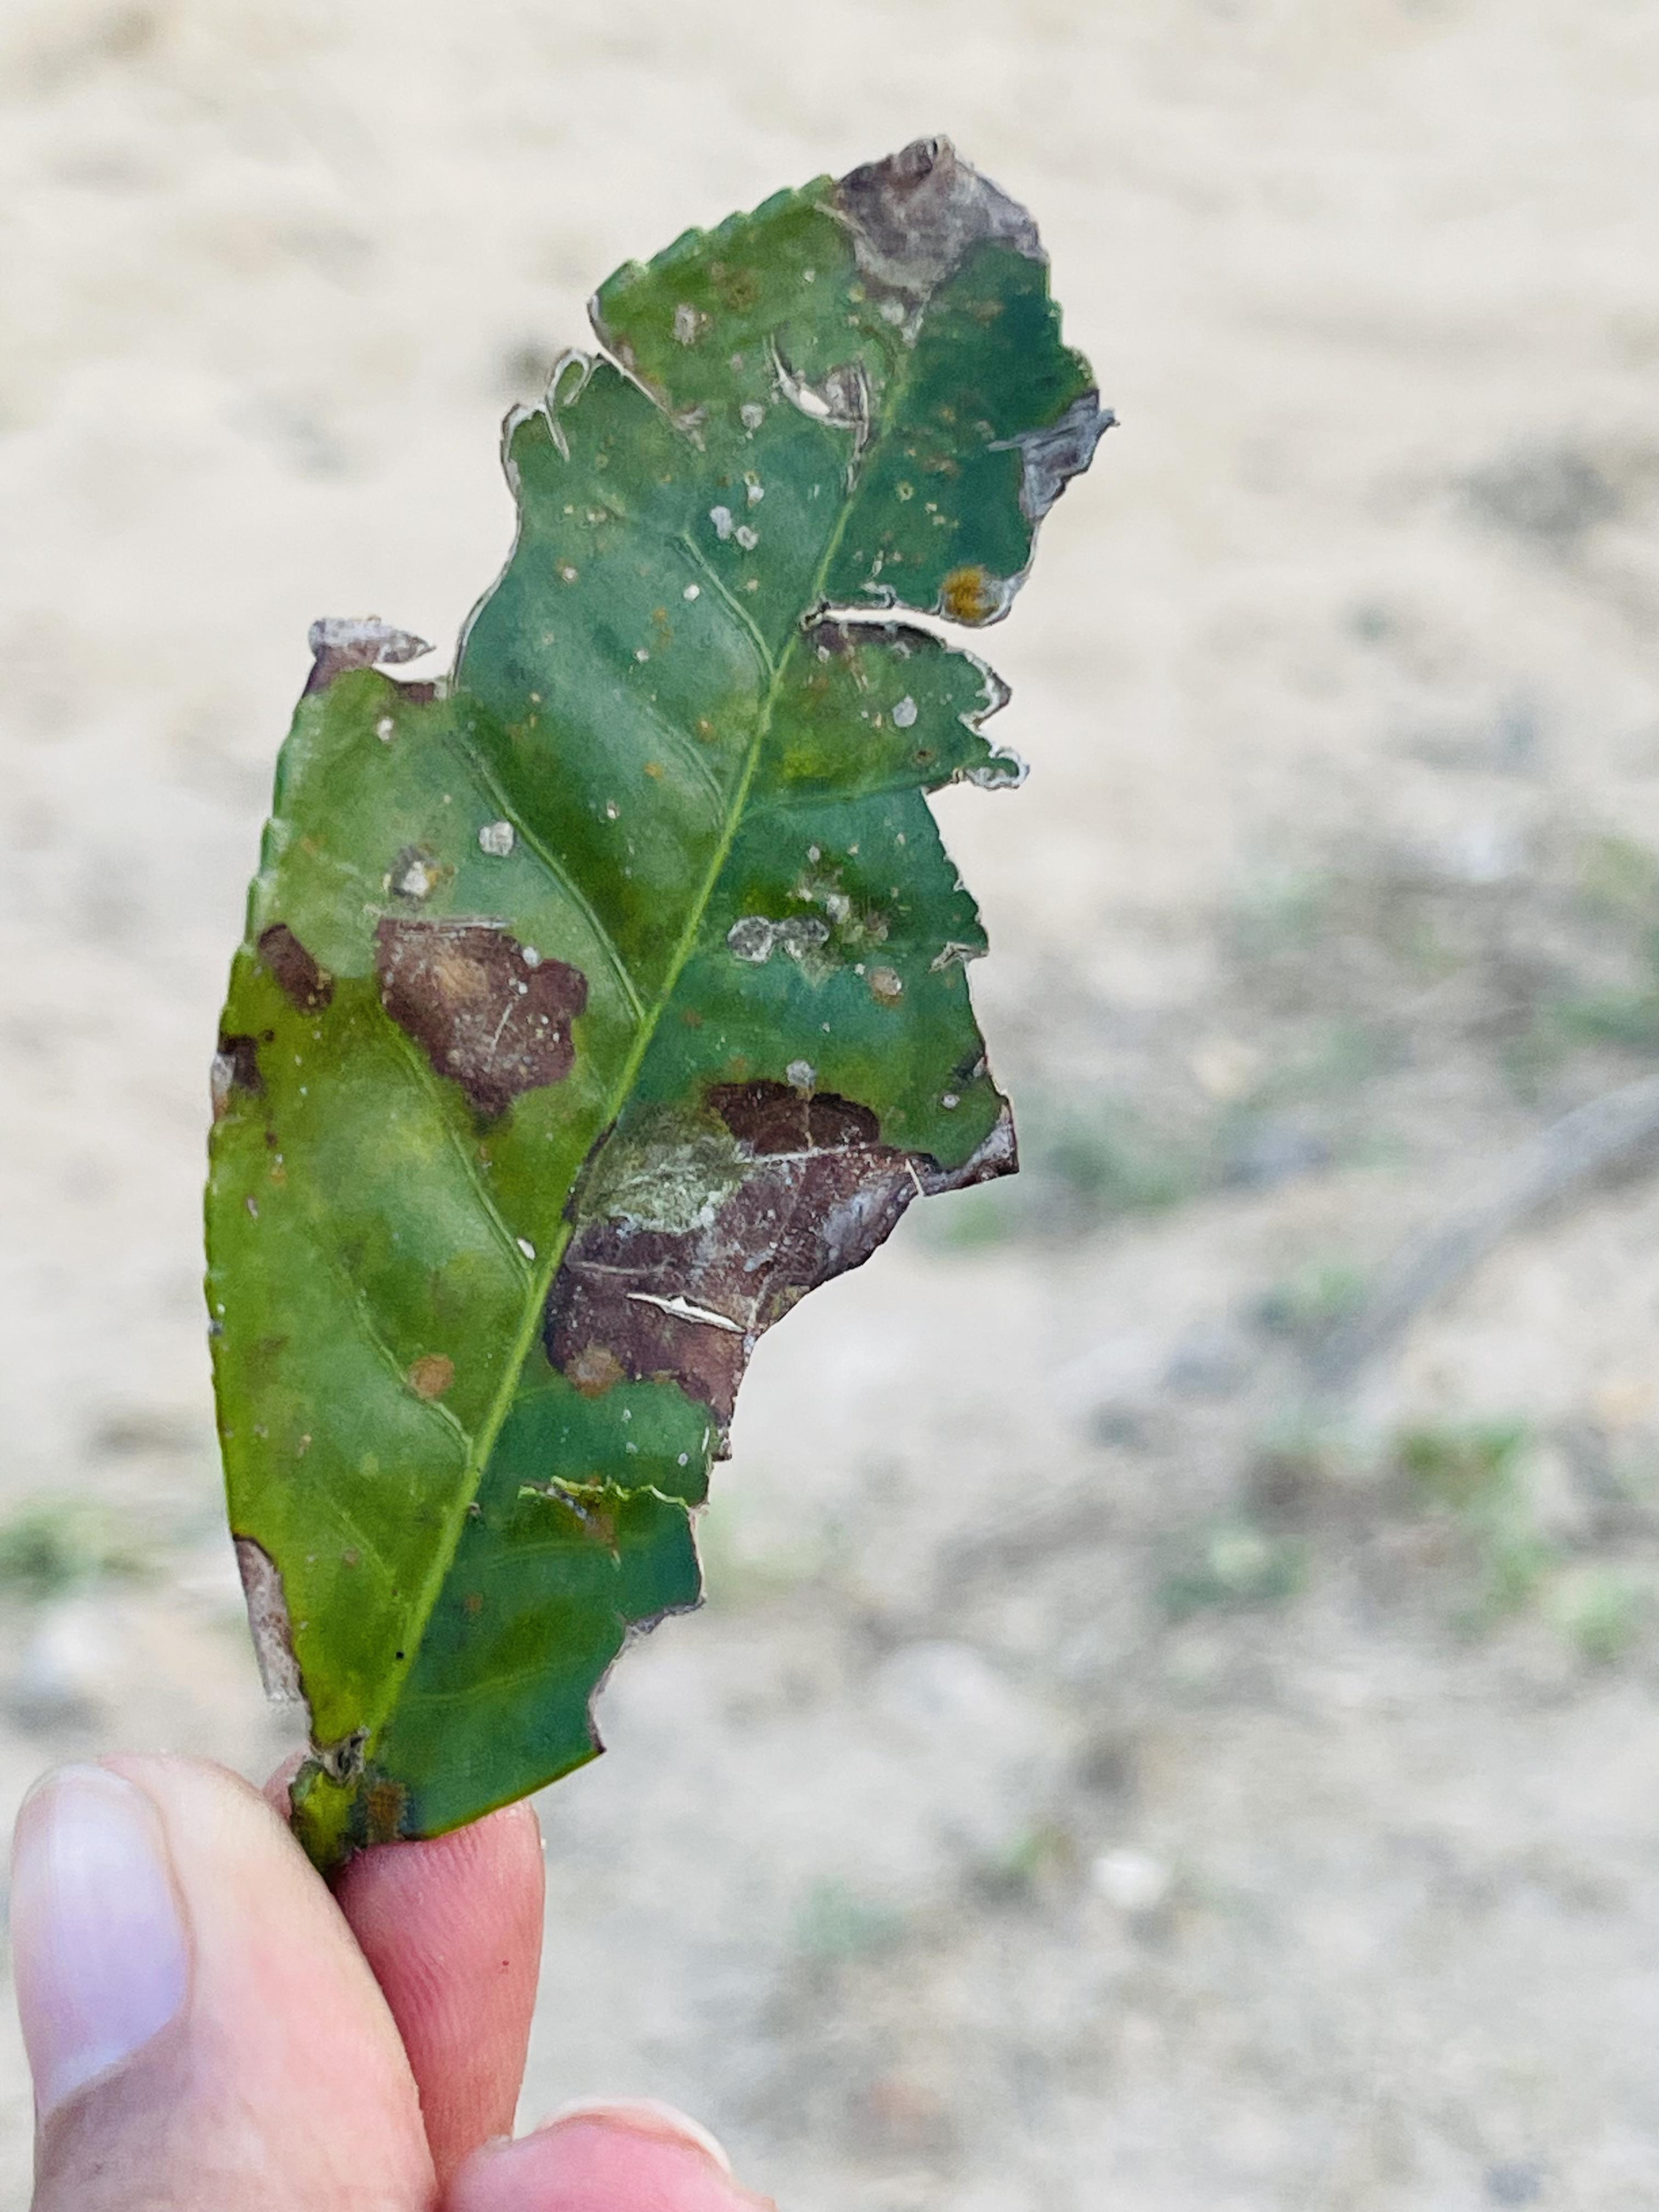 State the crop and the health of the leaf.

tea, blight
